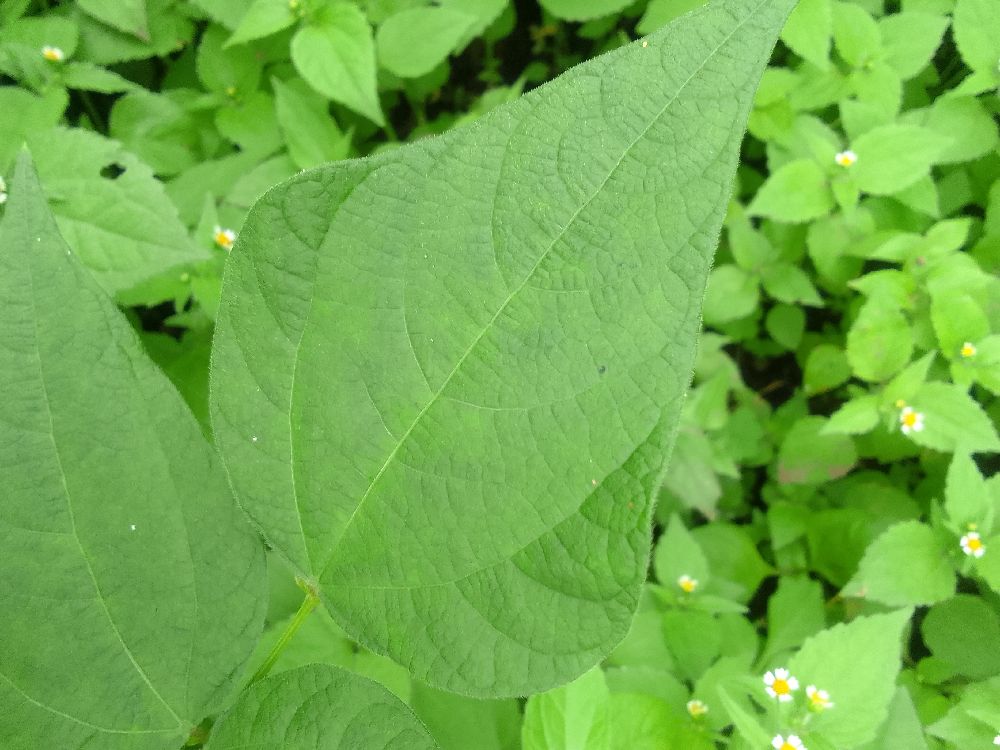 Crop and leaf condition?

common bean, healthy
